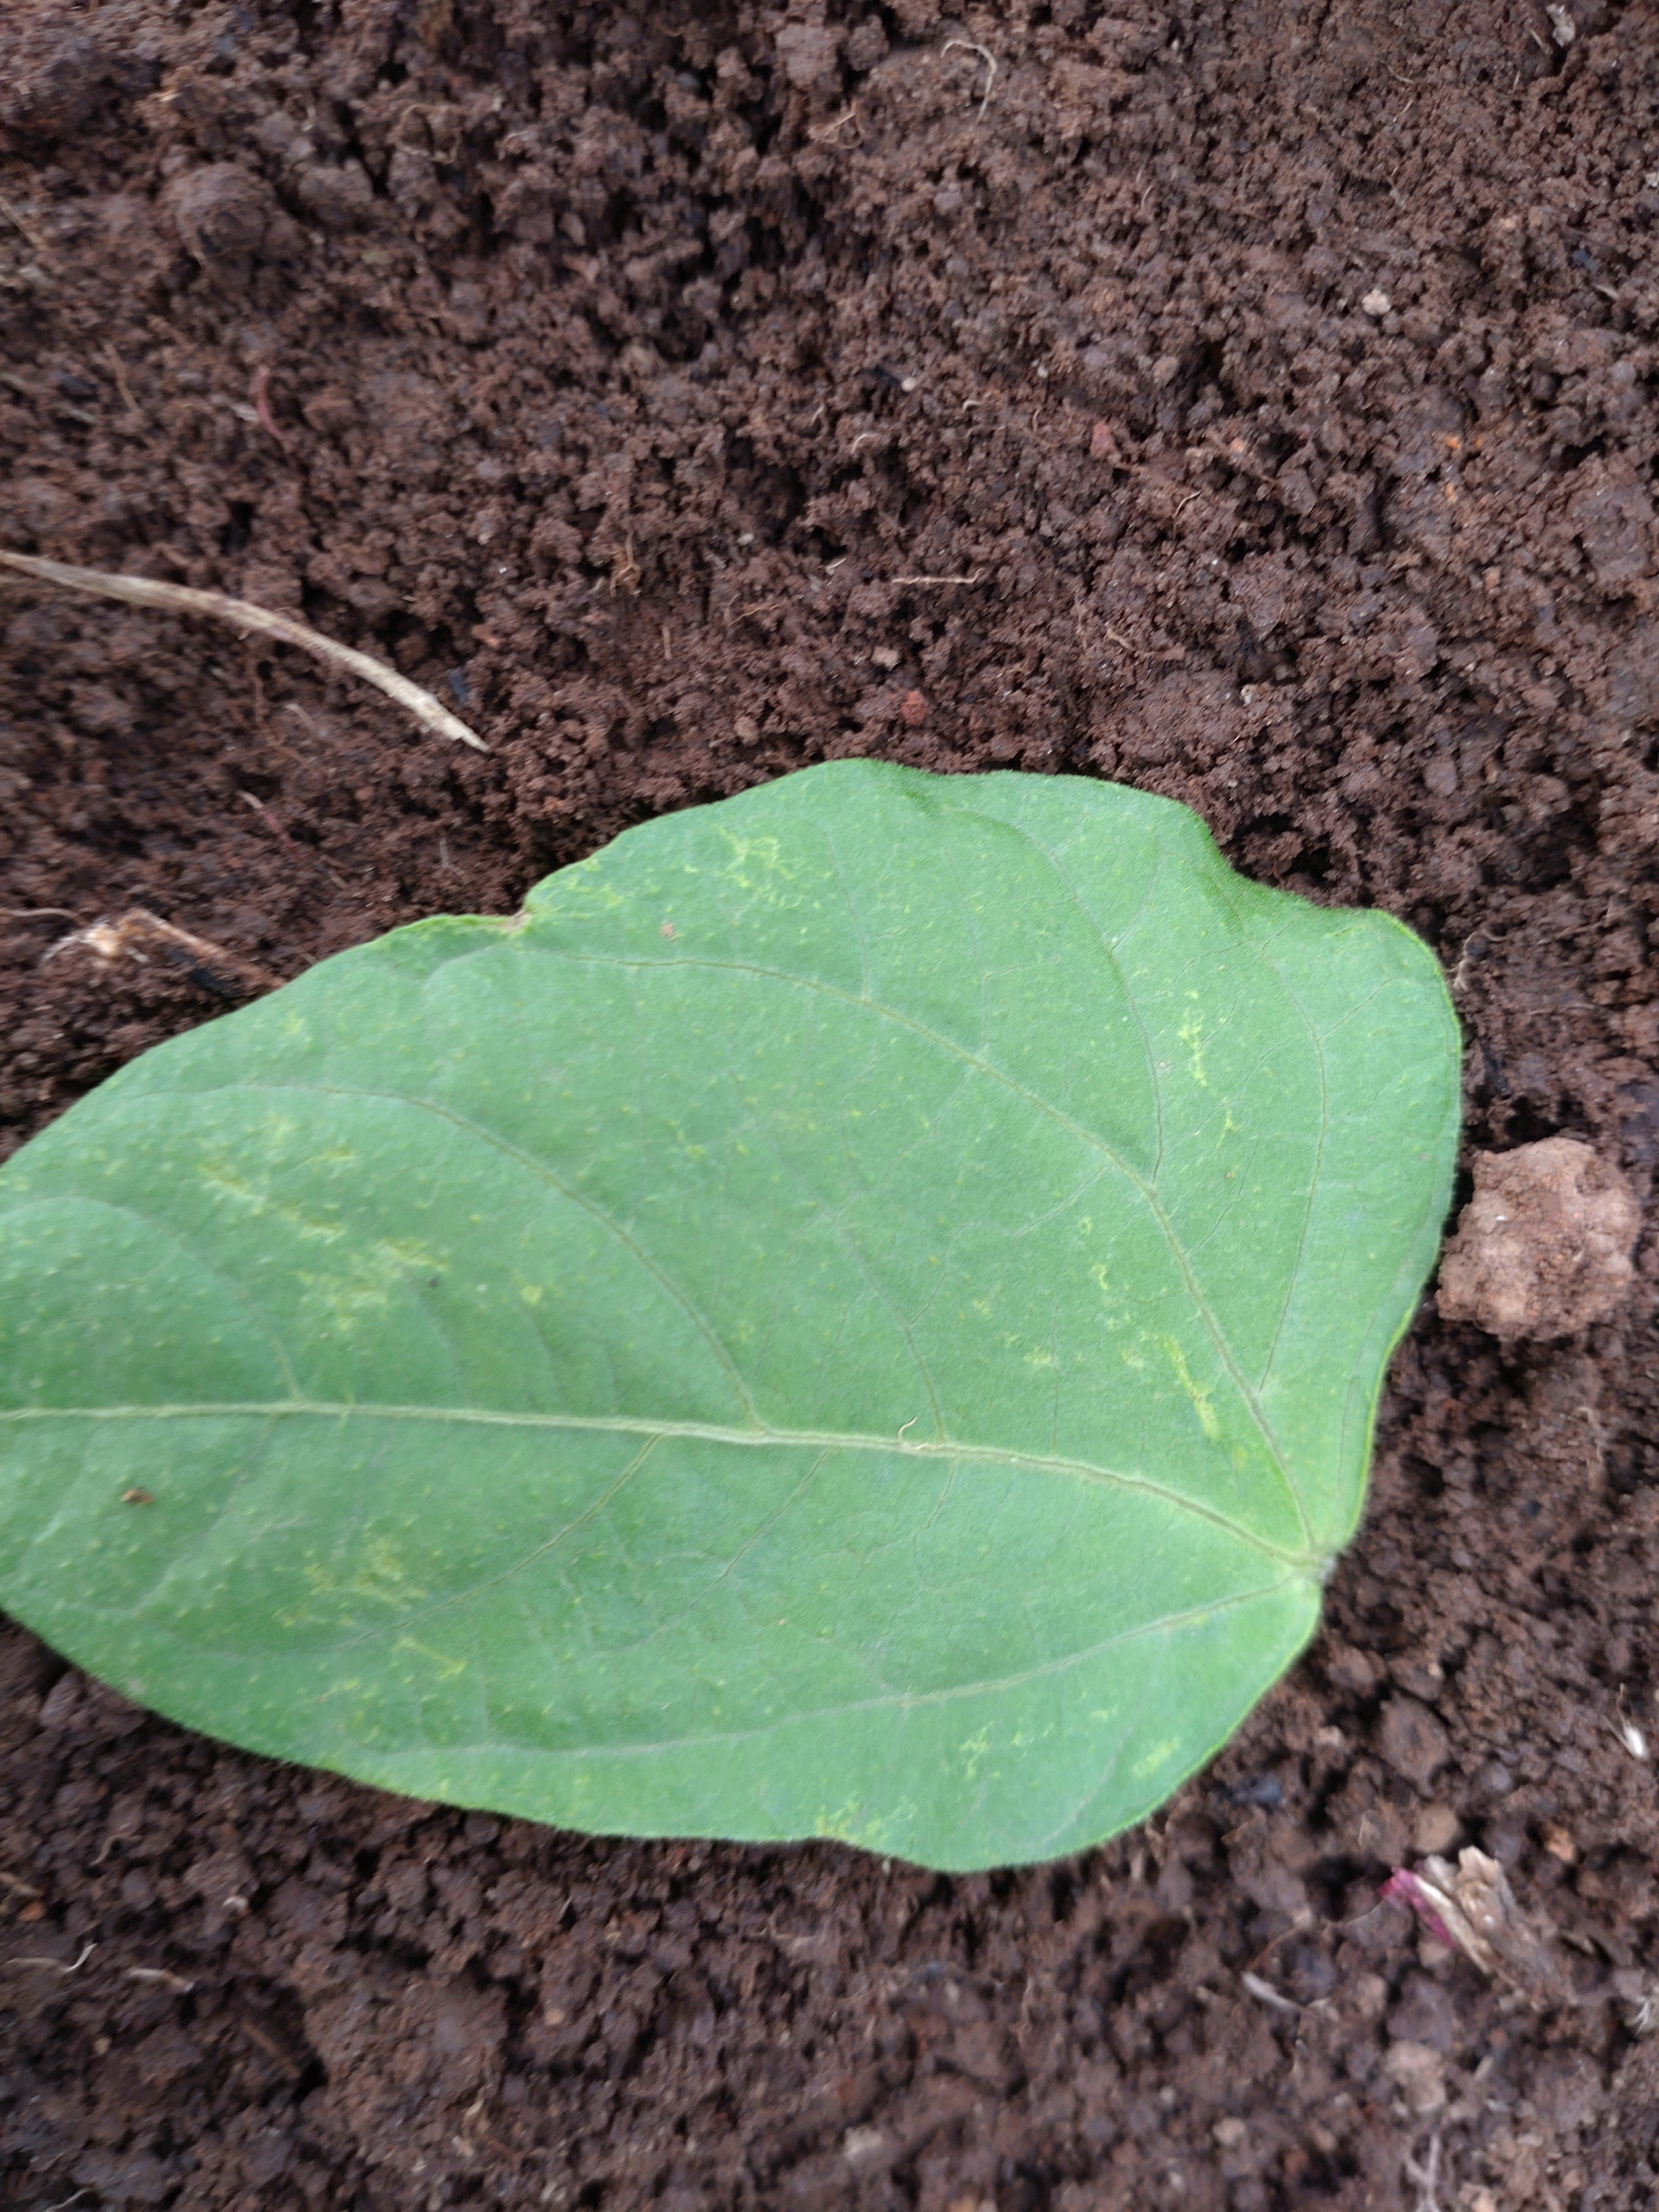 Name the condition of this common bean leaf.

healthy
